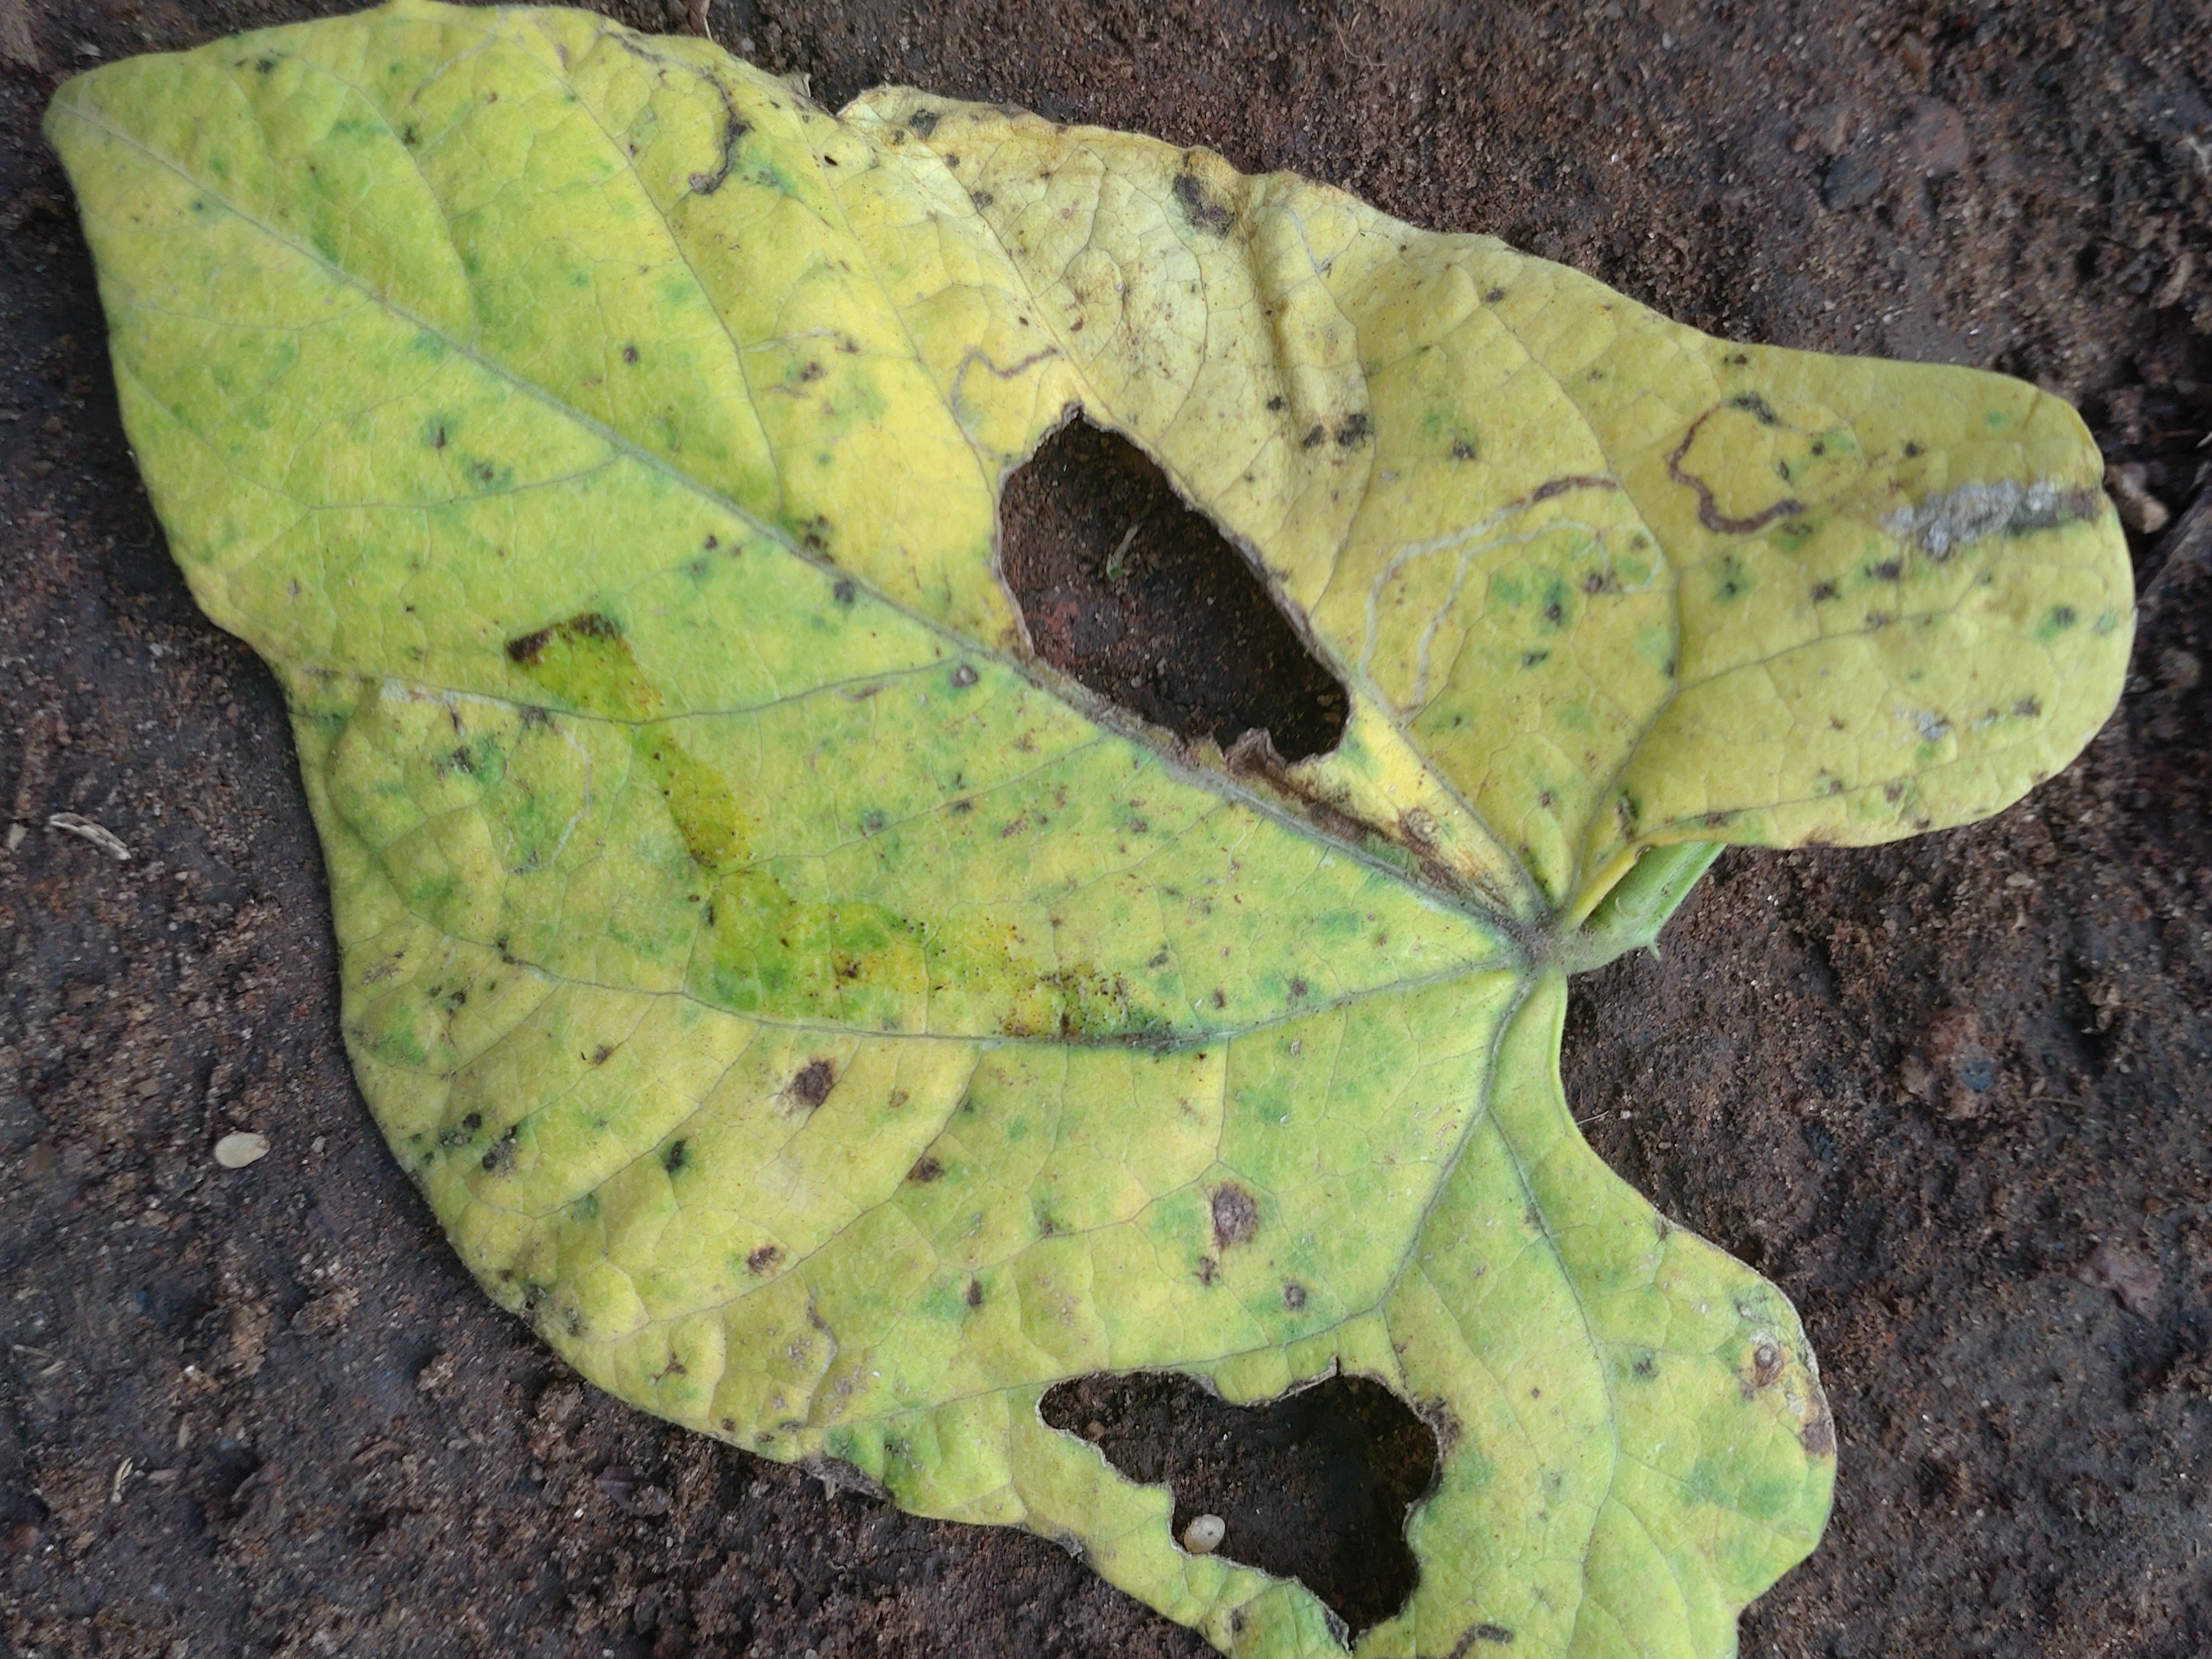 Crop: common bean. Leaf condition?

rust
